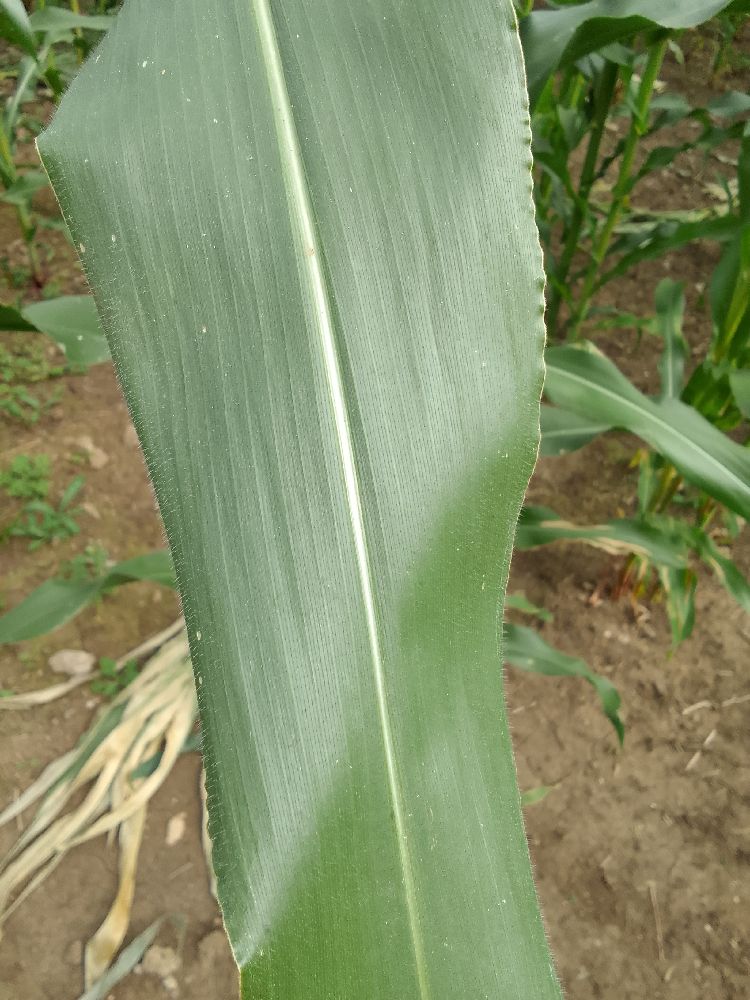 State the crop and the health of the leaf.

maize, healthy
